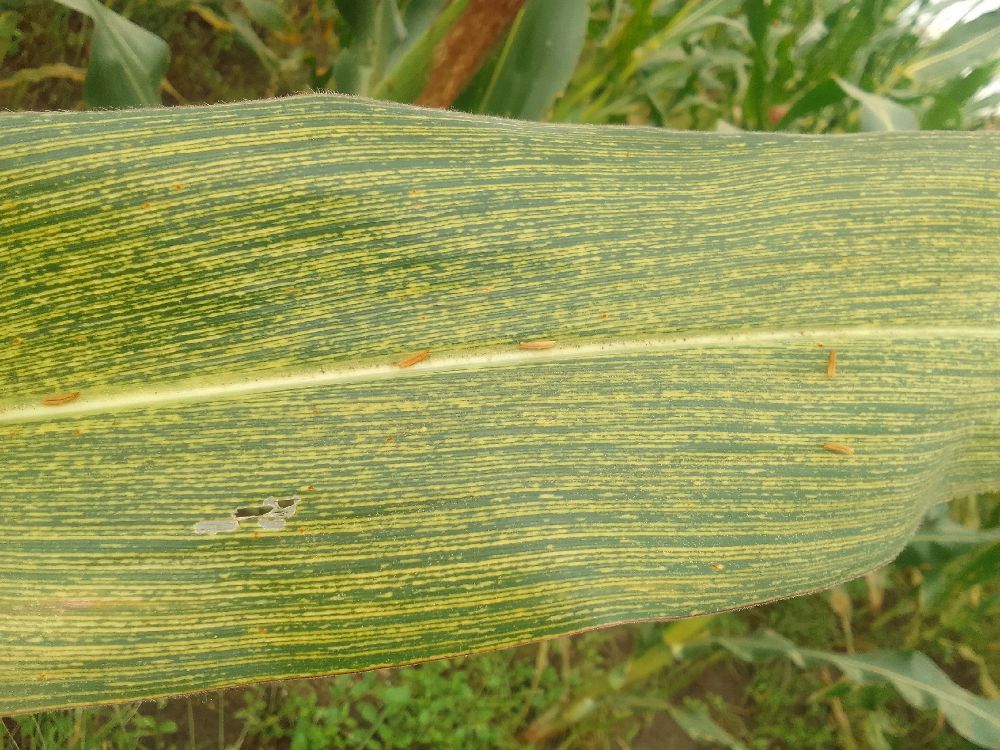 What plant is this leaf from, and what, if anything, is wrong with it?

maize, maize streak virus
